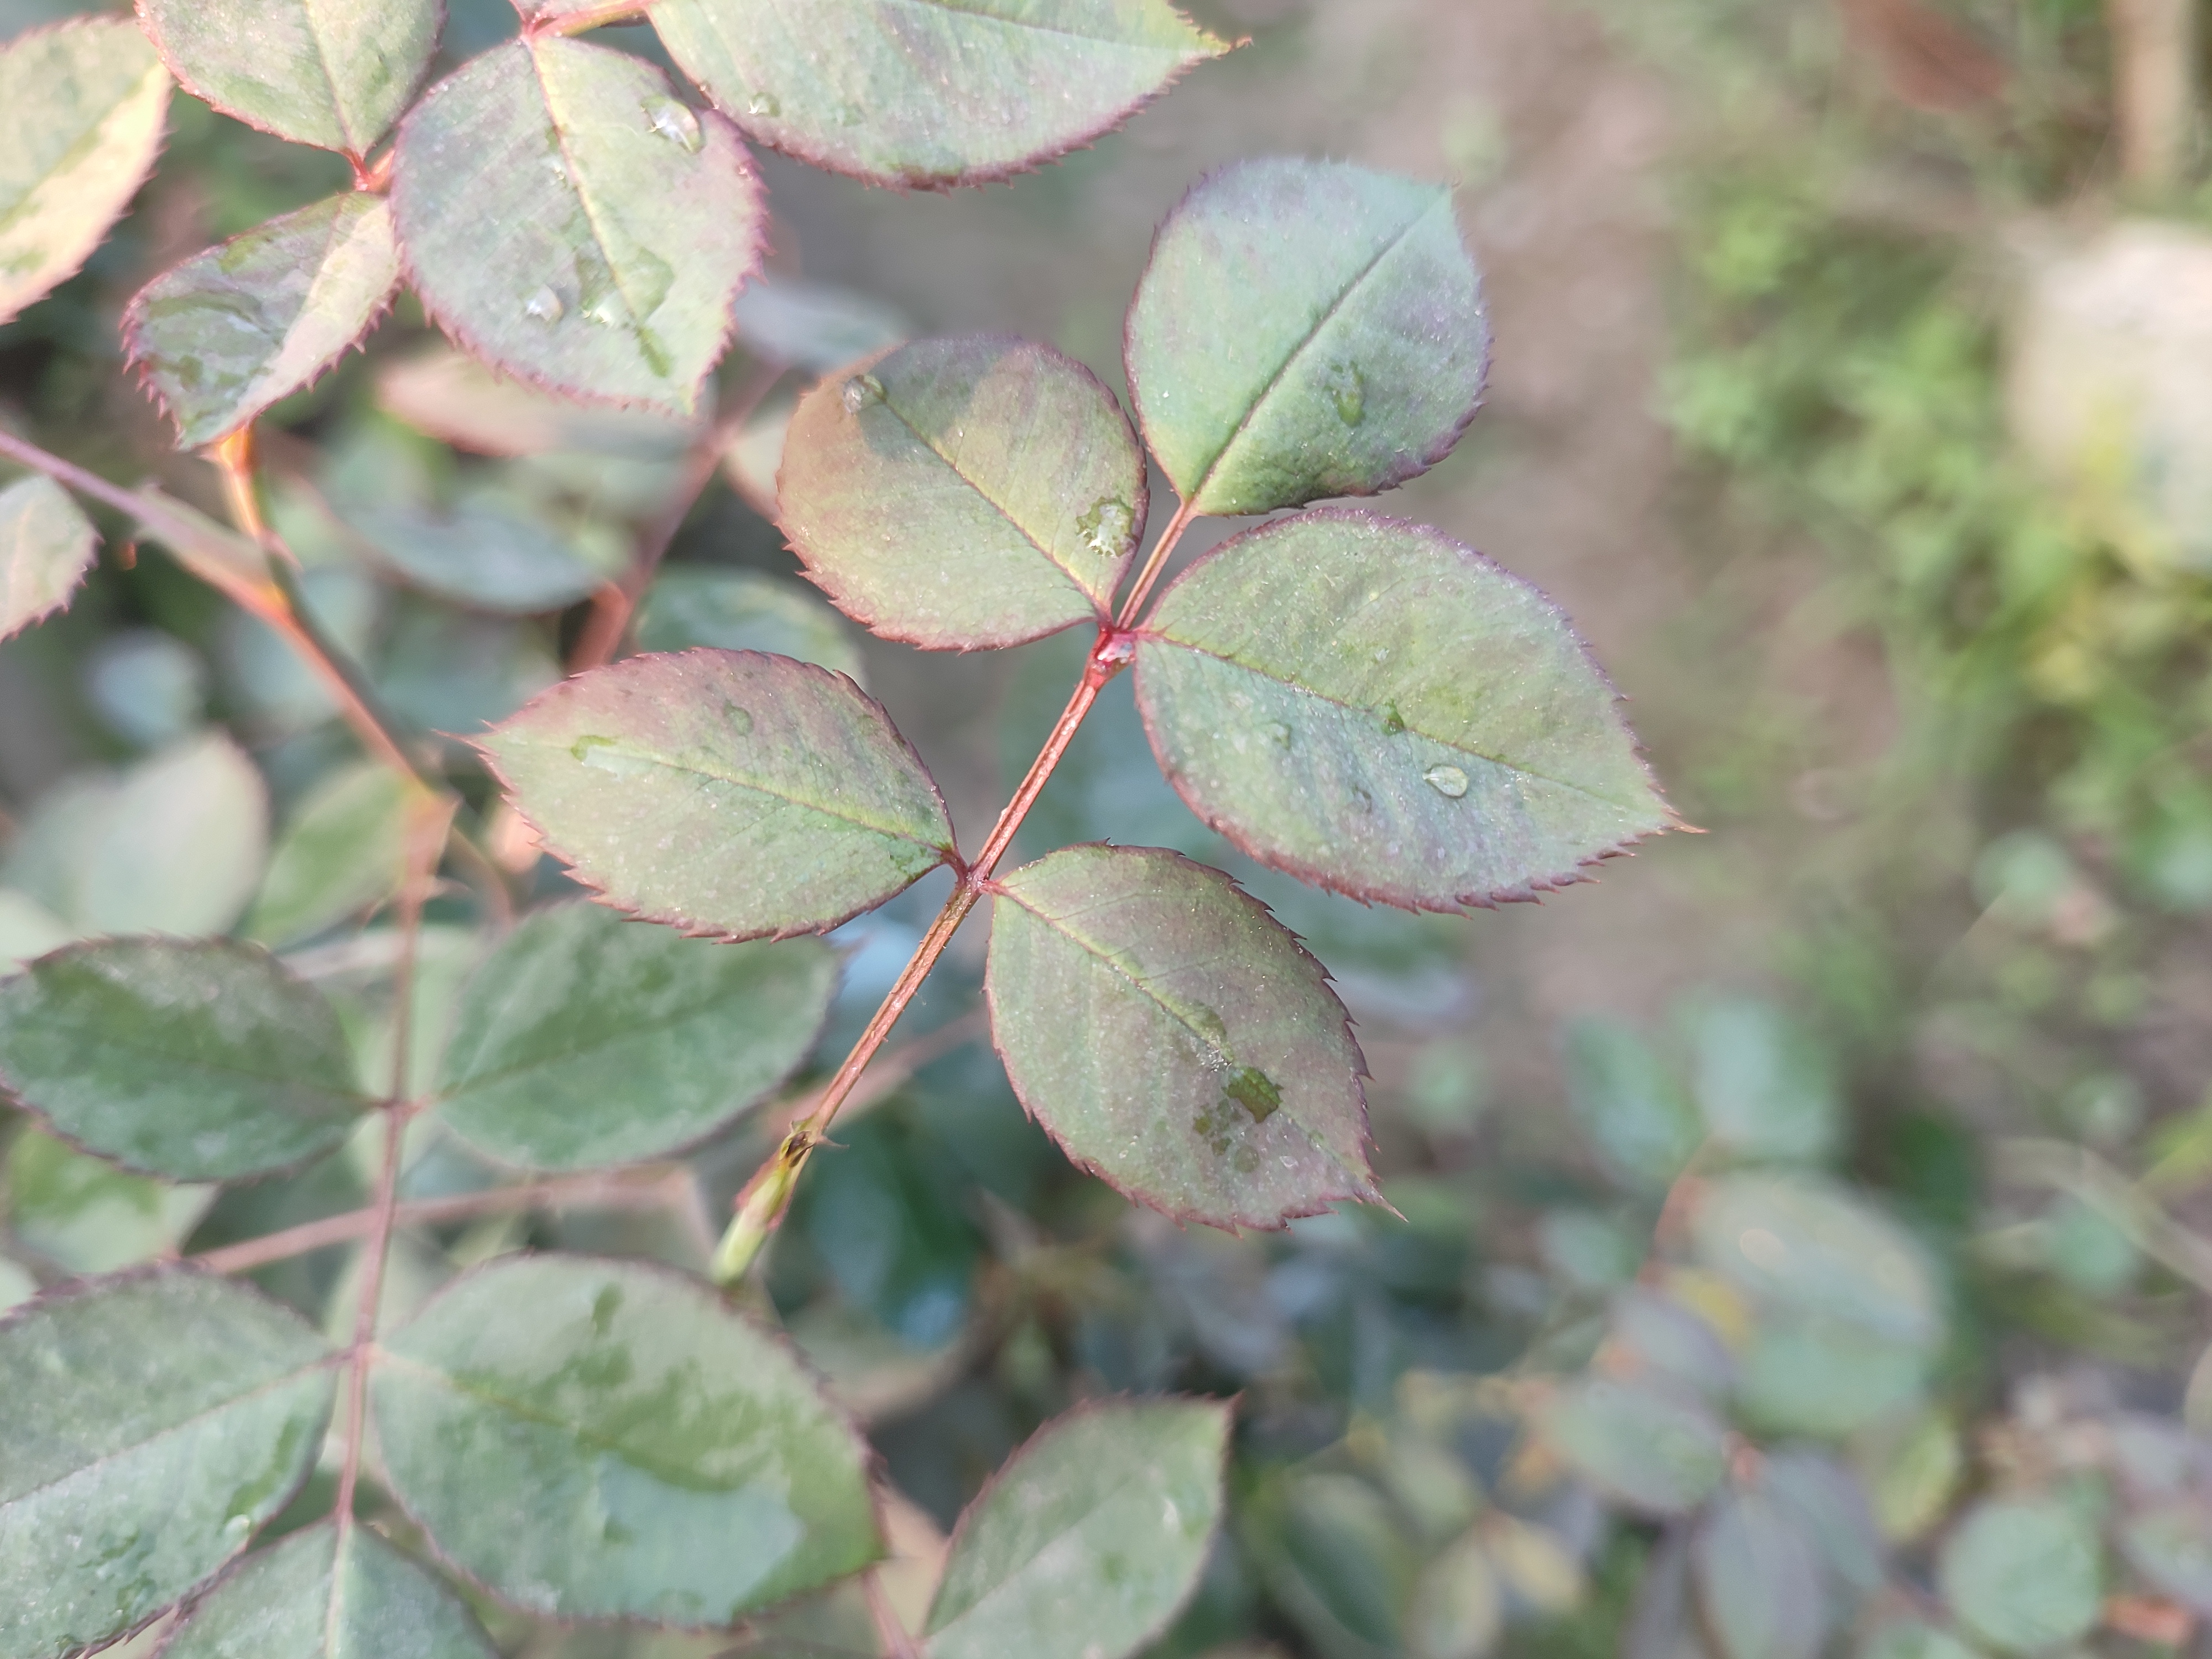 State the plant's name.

rose
